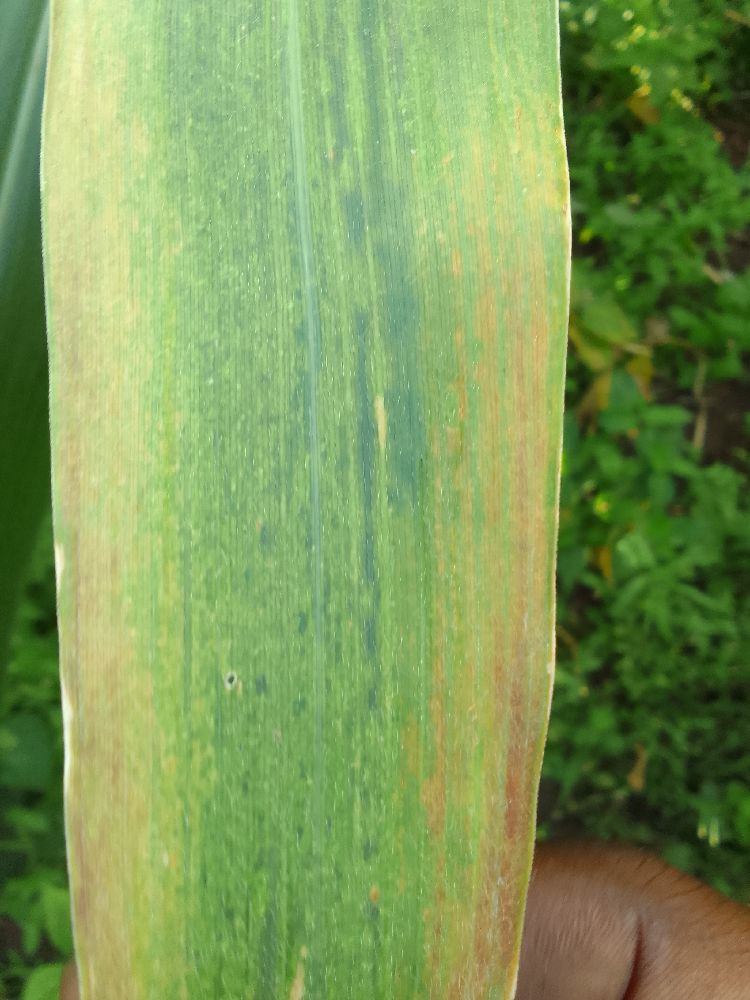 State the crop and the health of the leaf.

maize, maize lethal necrosis
